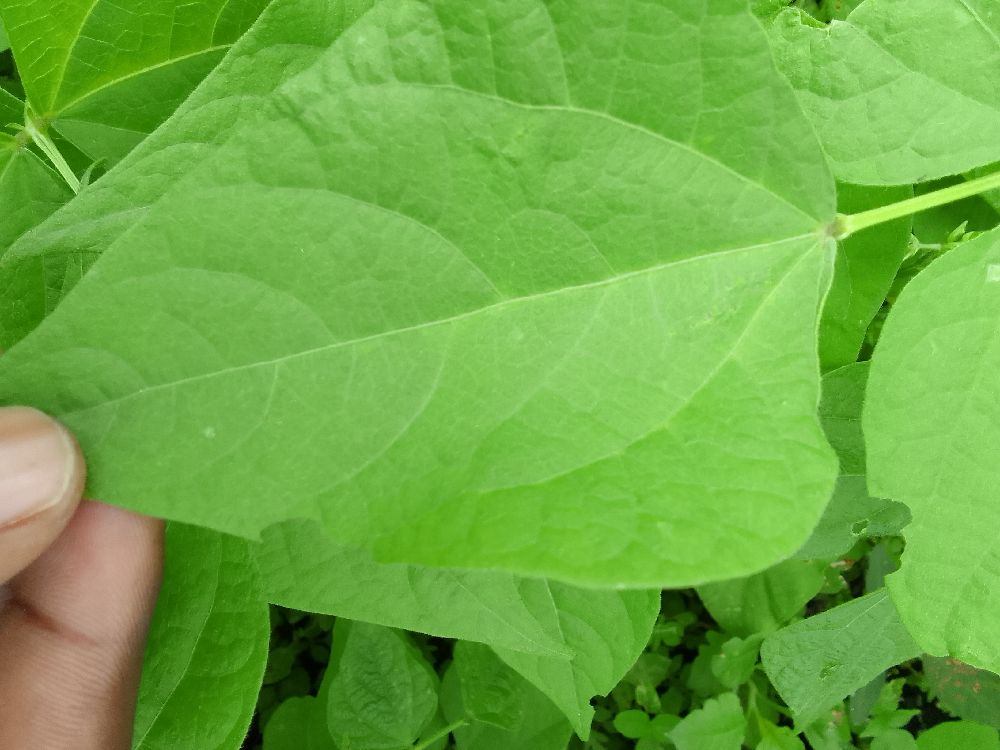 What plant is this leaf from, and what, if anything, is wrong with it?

common bean, healthy
